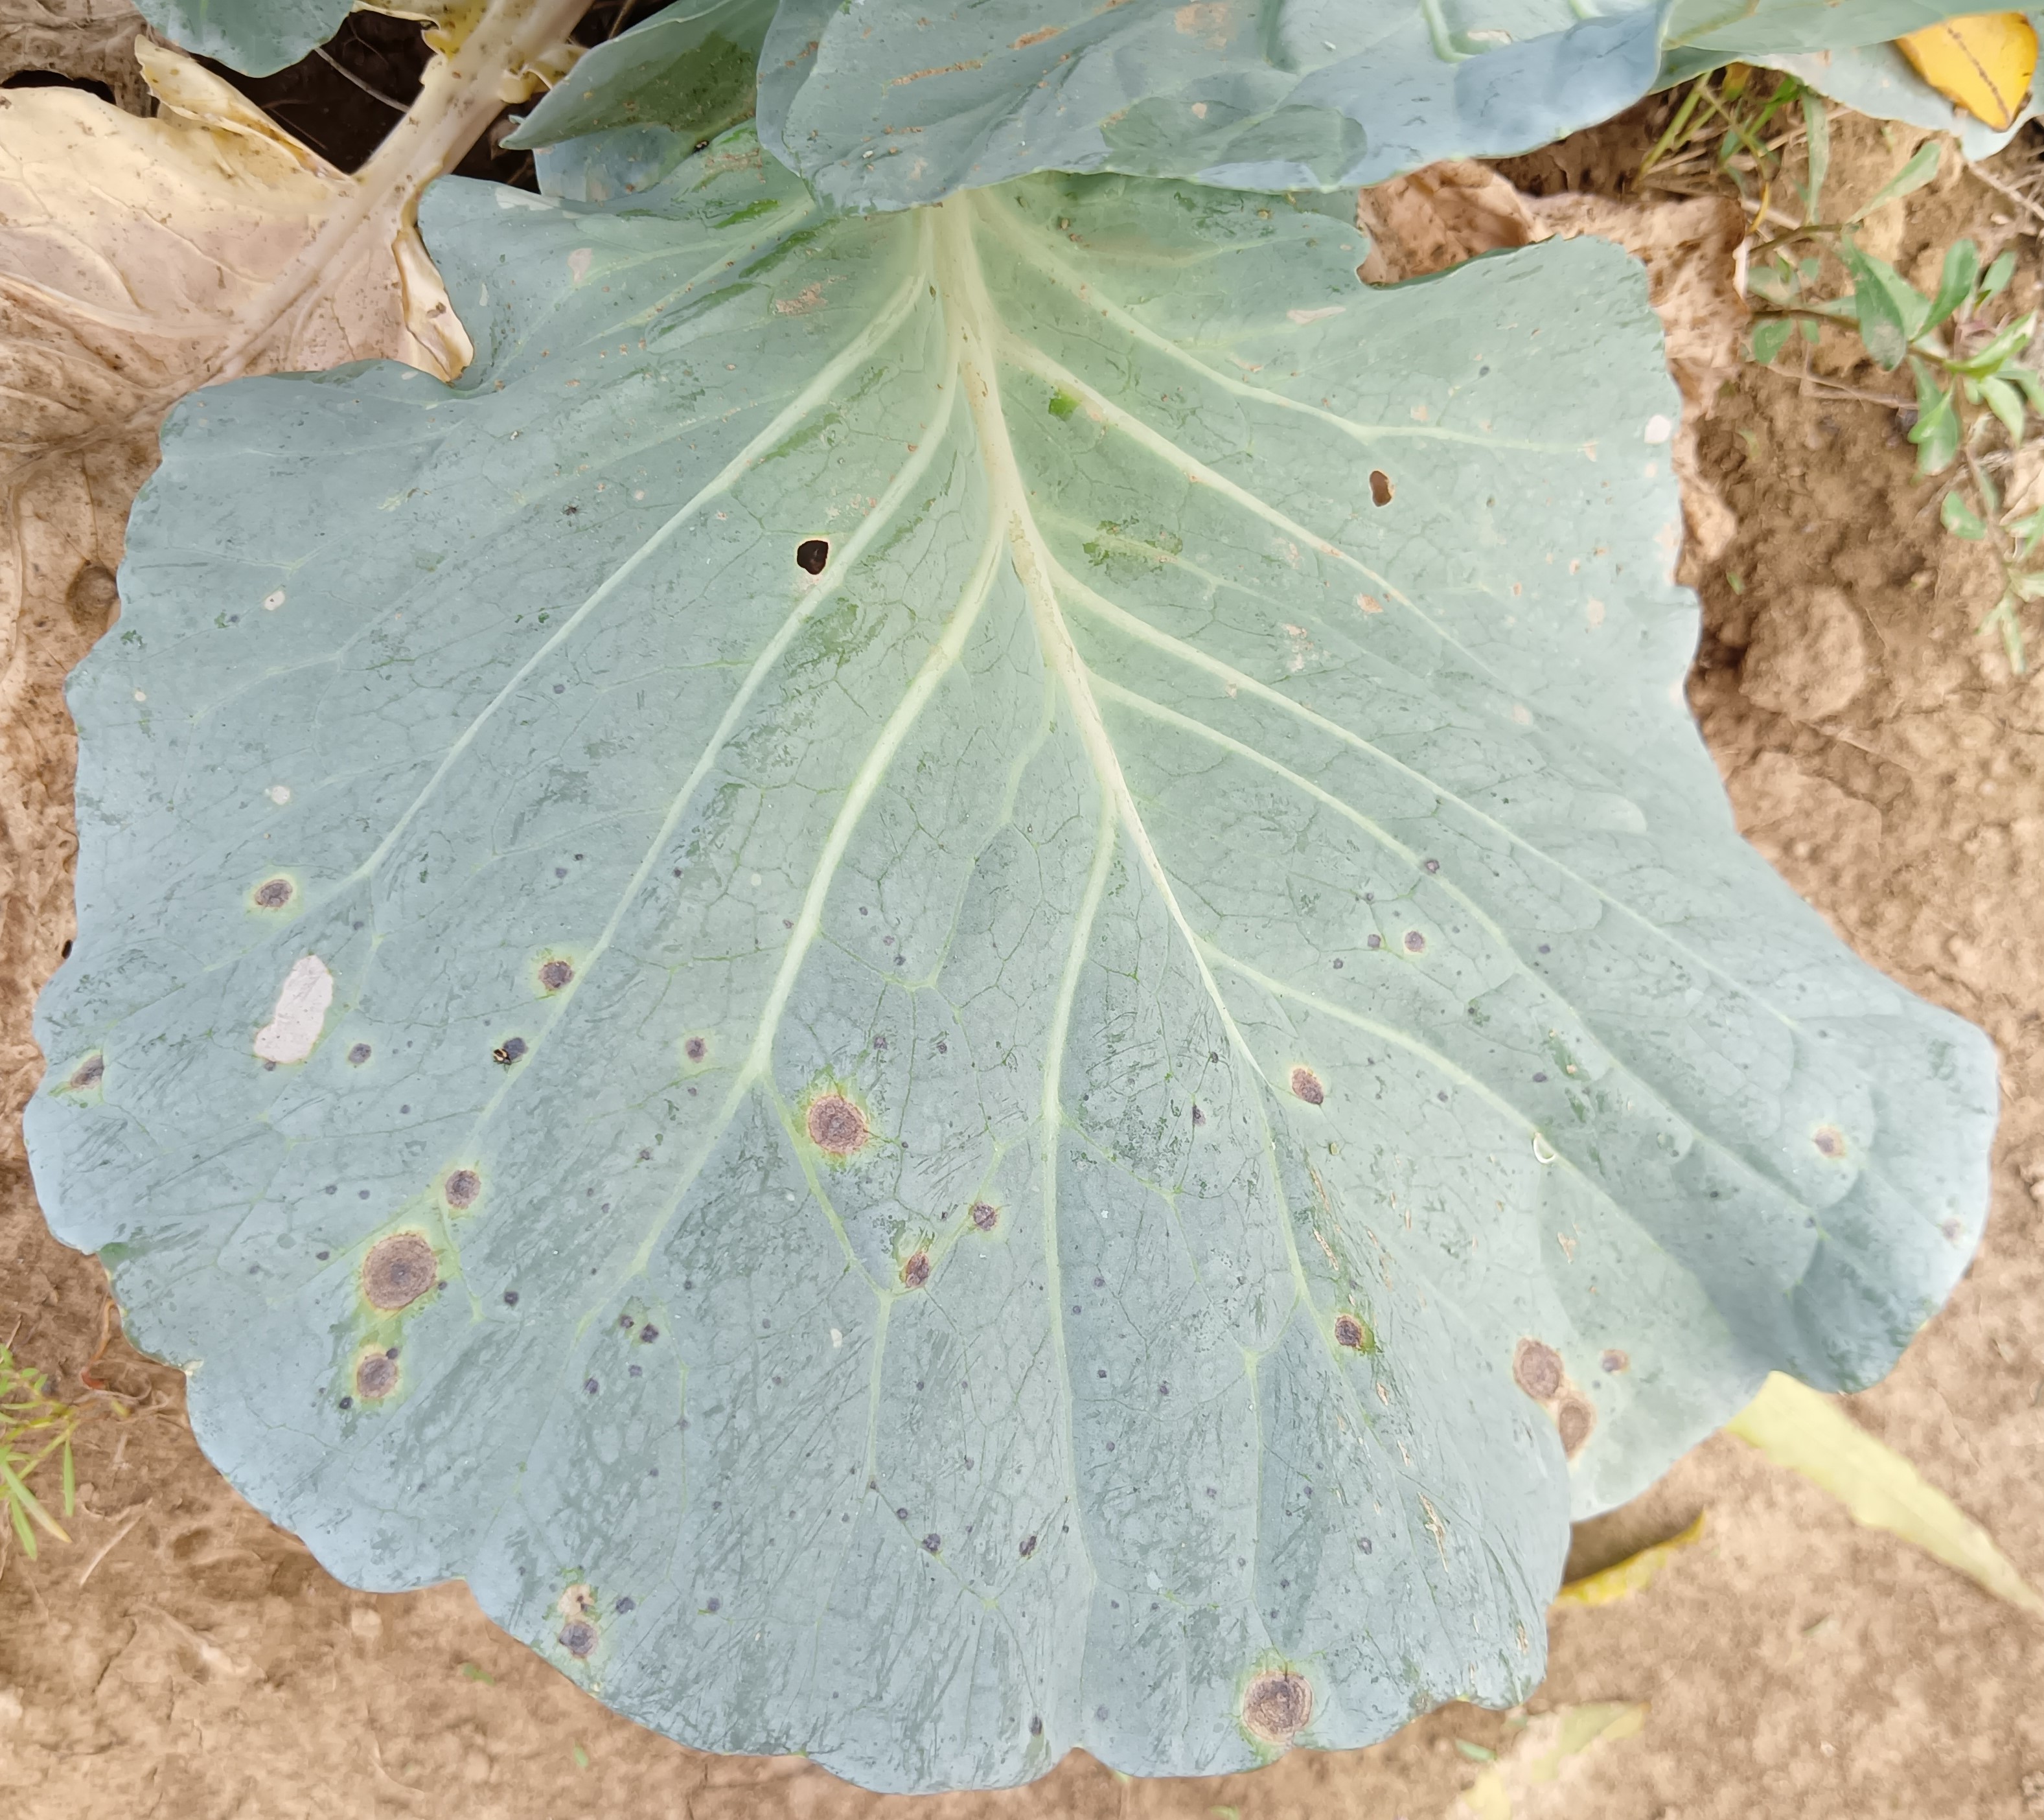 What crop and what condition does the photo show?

cabbage, alternaria
